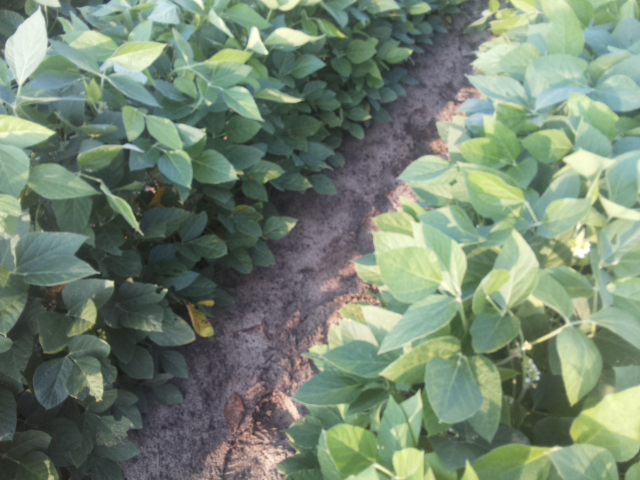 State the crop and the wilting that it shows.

soybean, leaves with no wilting
